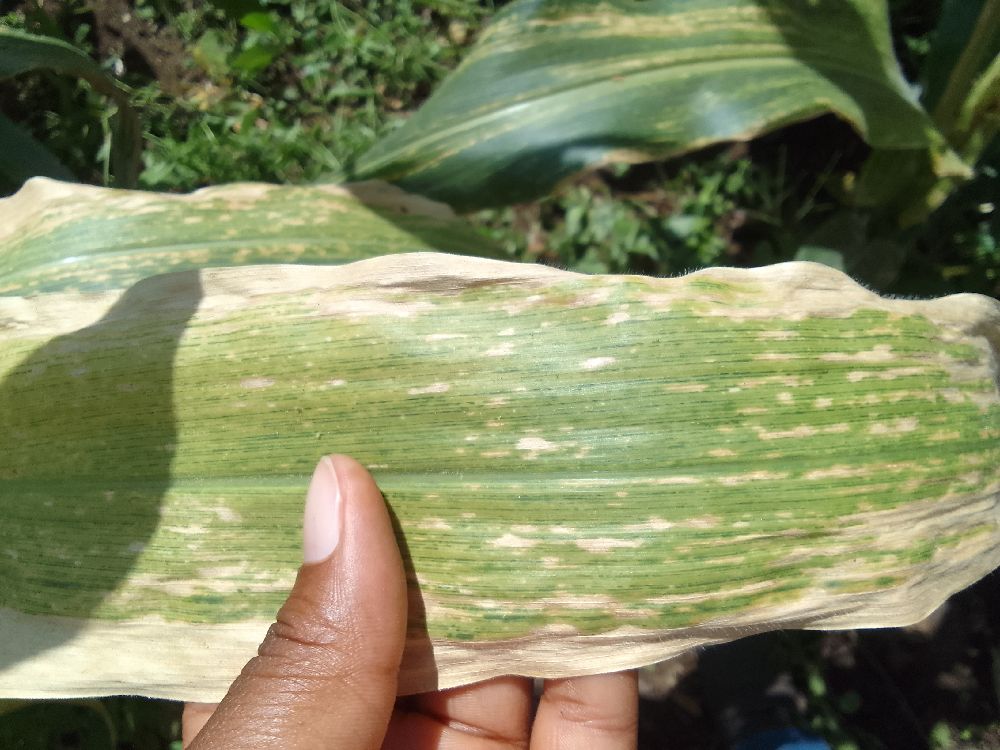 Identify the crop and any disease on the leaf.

maize, maize lethal necrosis
